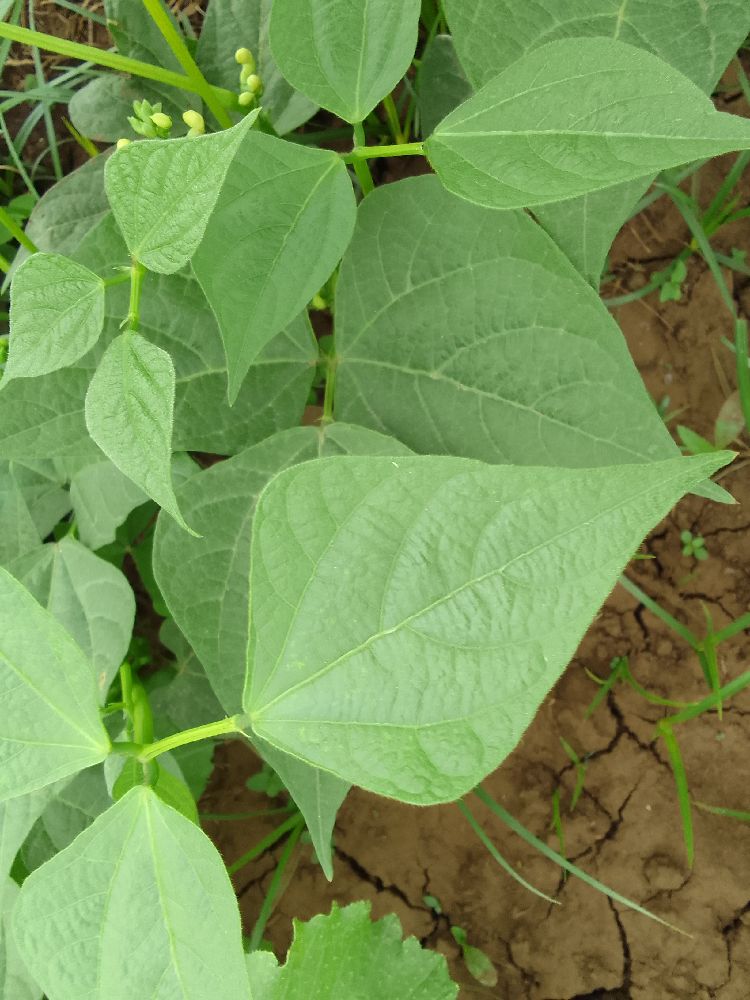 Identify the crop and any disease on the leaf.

common bean, healthy
